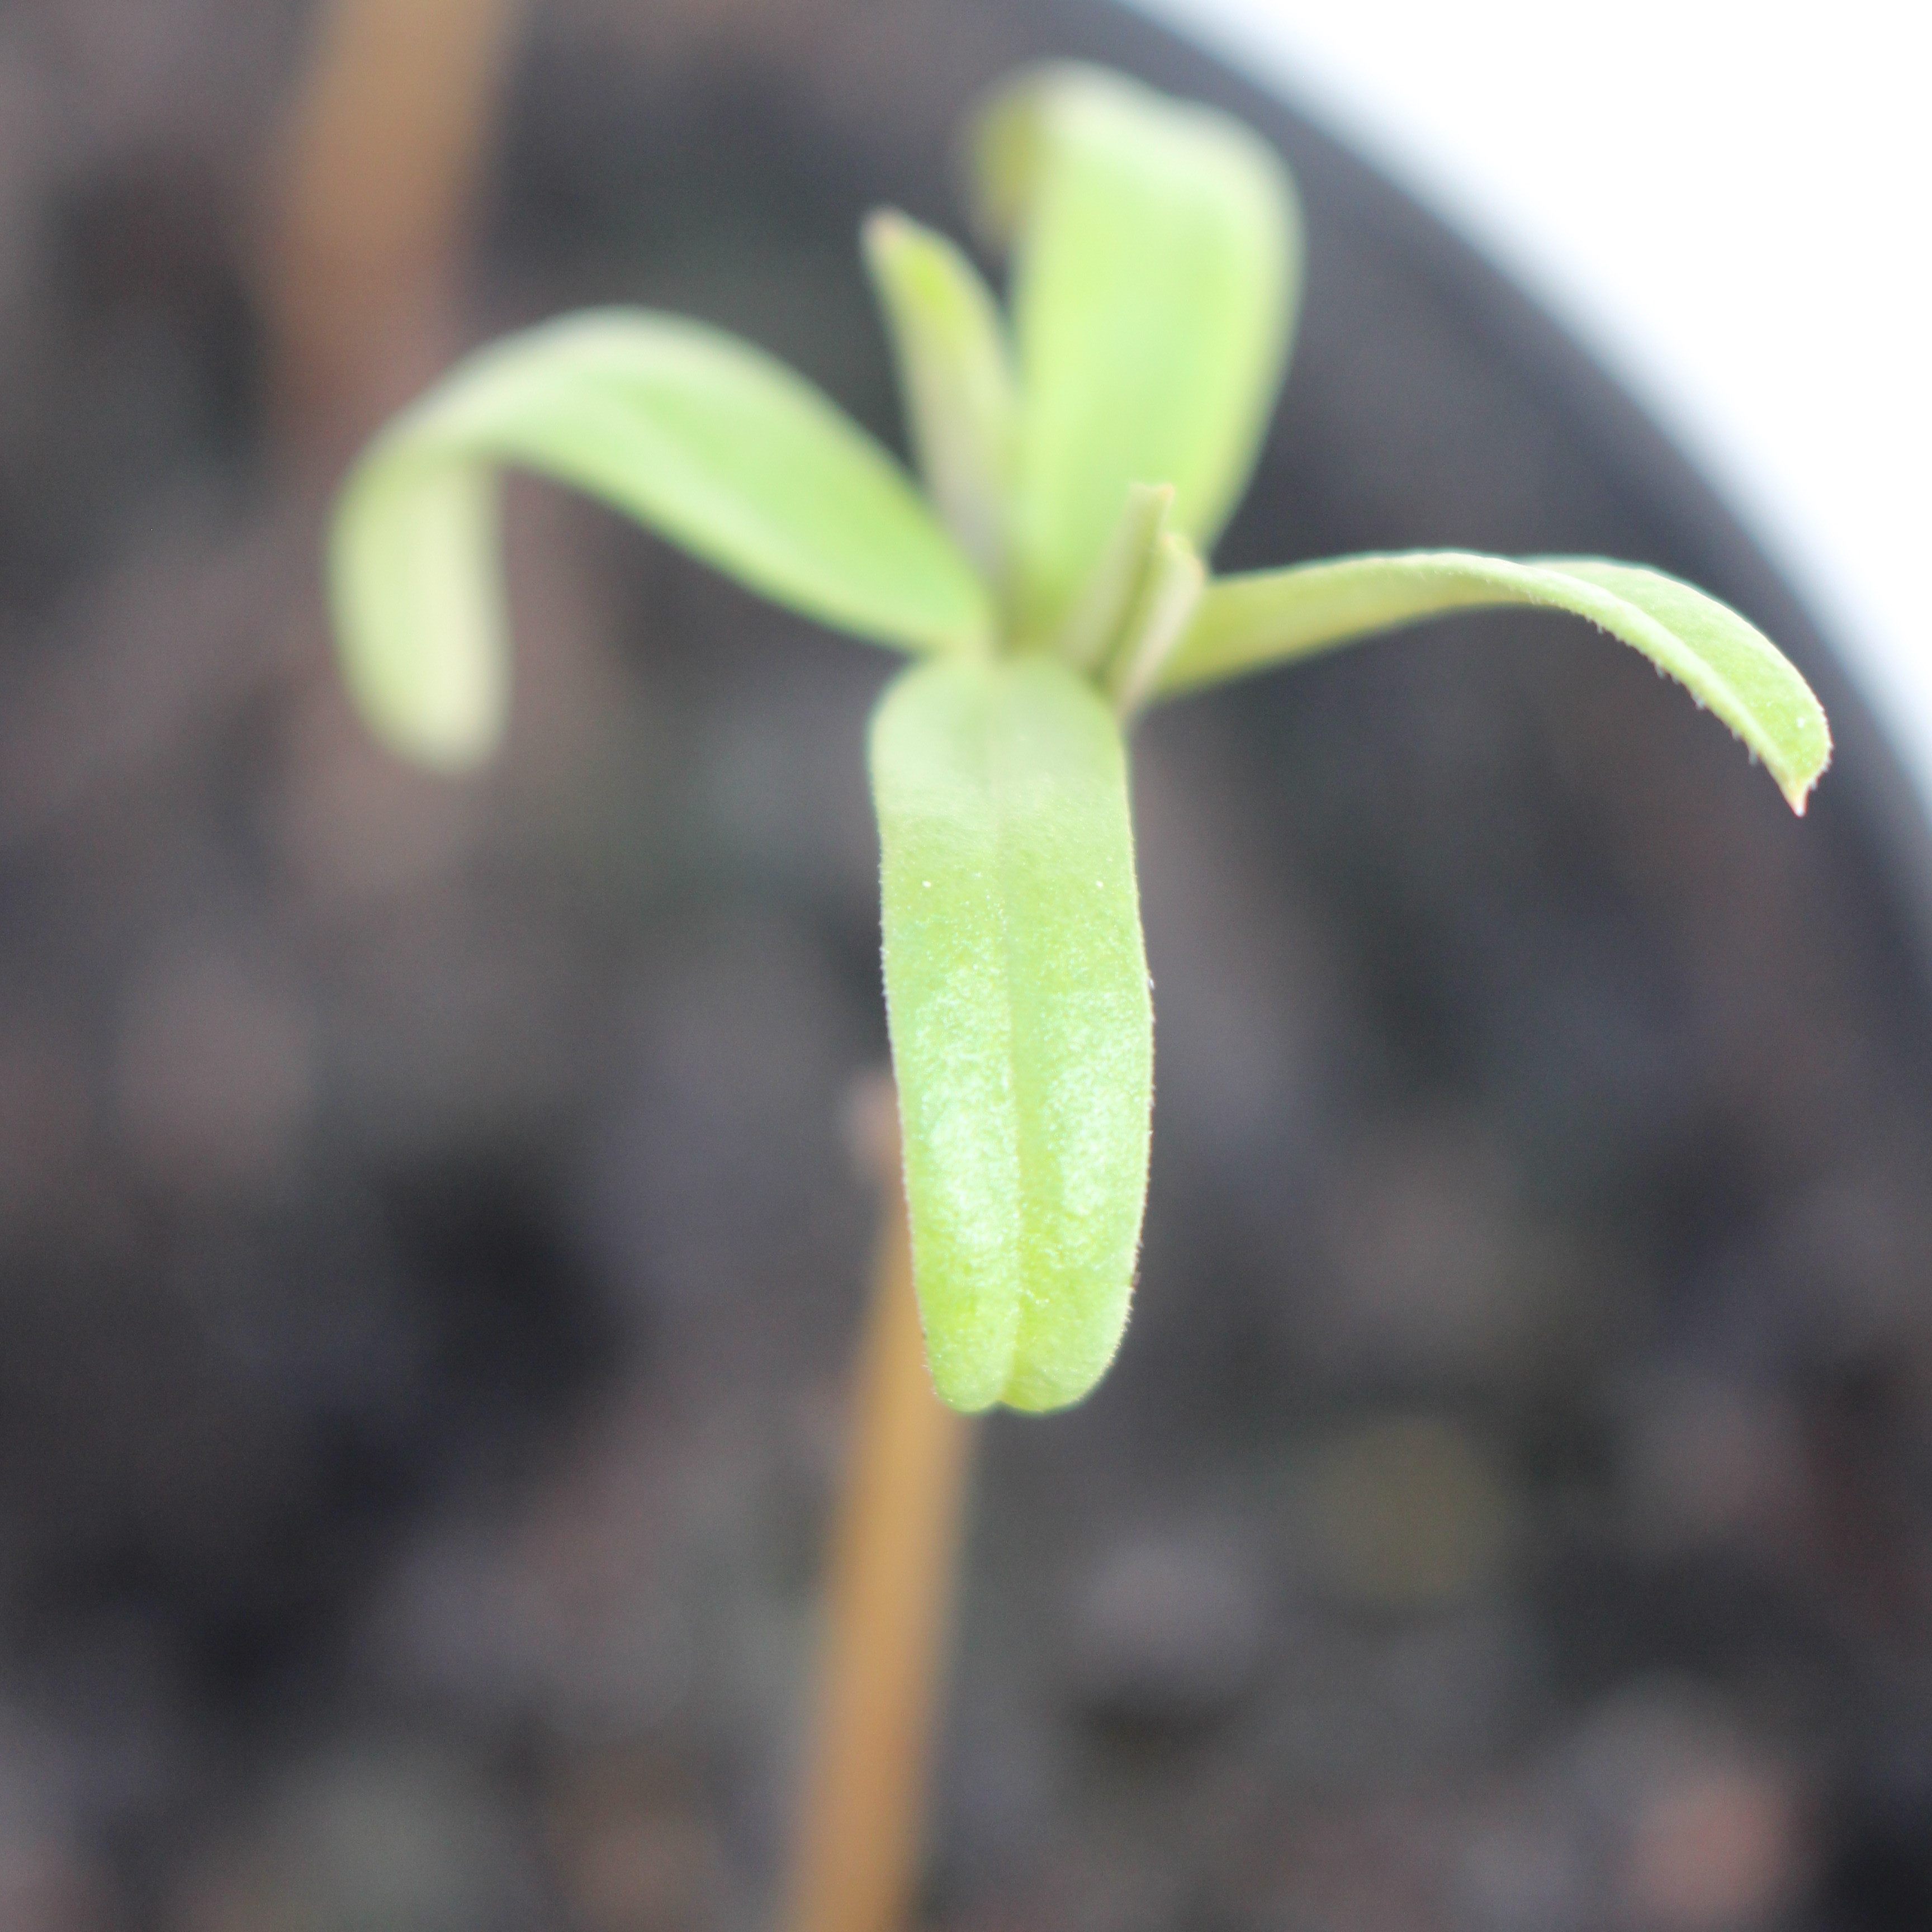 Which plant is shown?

Vicia sativa
